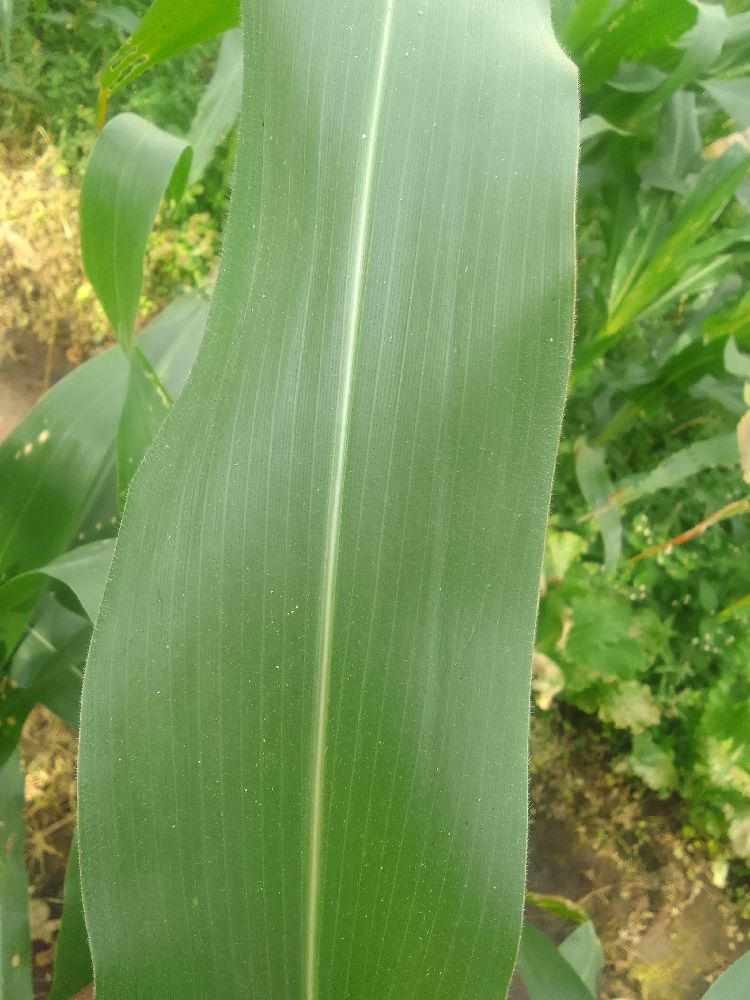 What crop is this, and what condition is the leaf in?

maize, healthy
